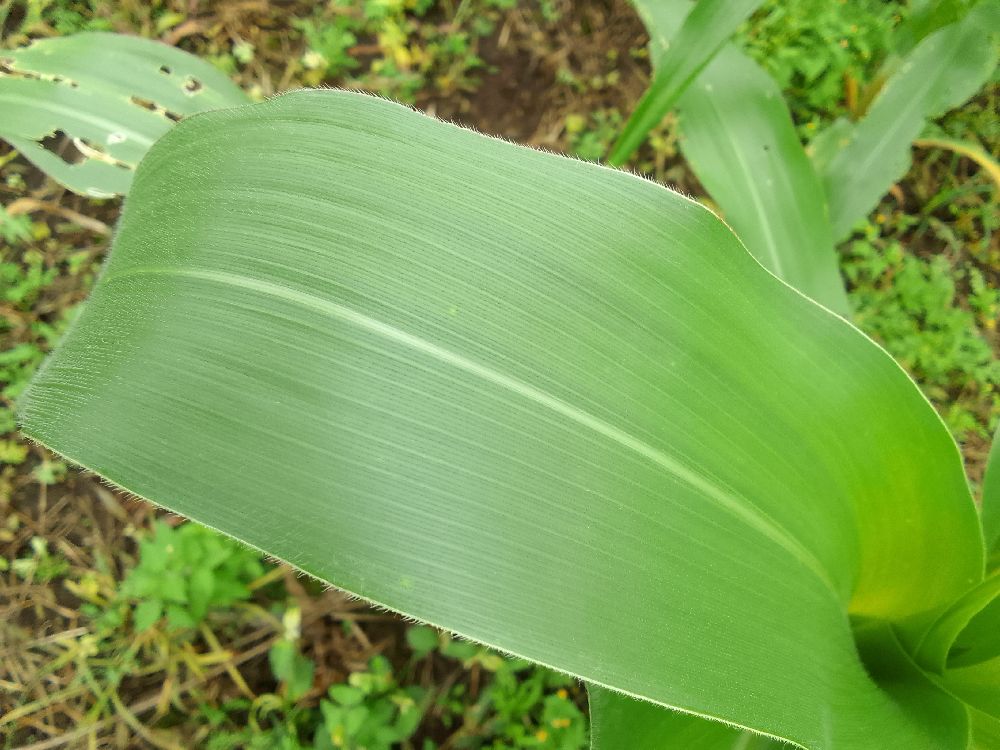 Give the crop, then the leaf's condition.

maize, healthy
